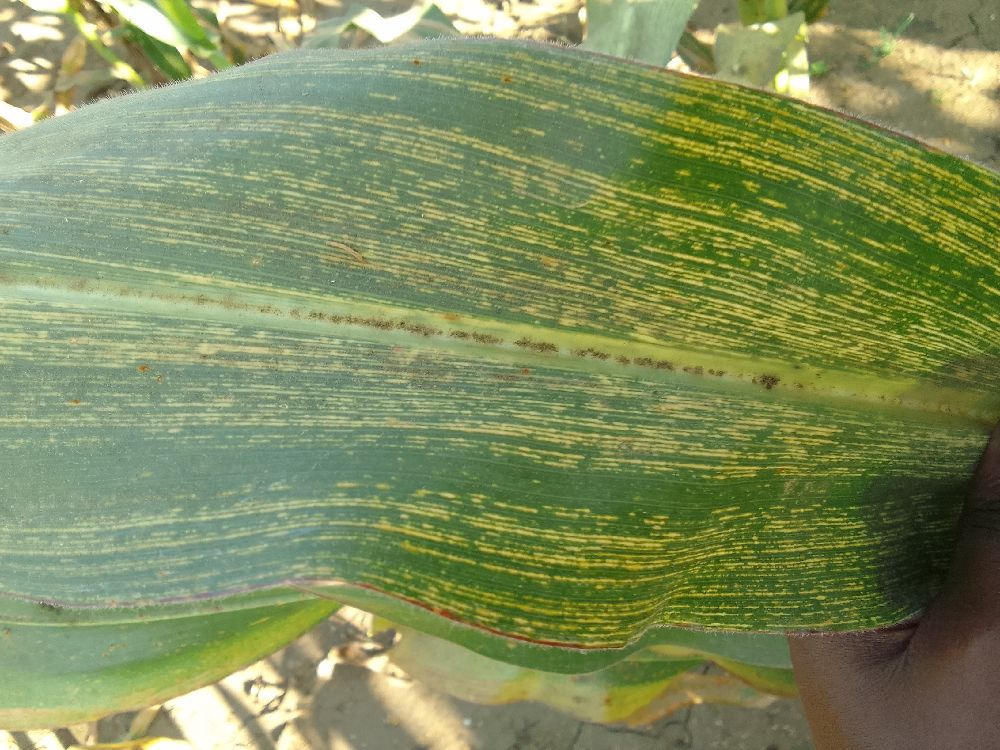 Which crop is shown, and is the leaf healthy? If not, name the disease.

maize, maize streak virus
